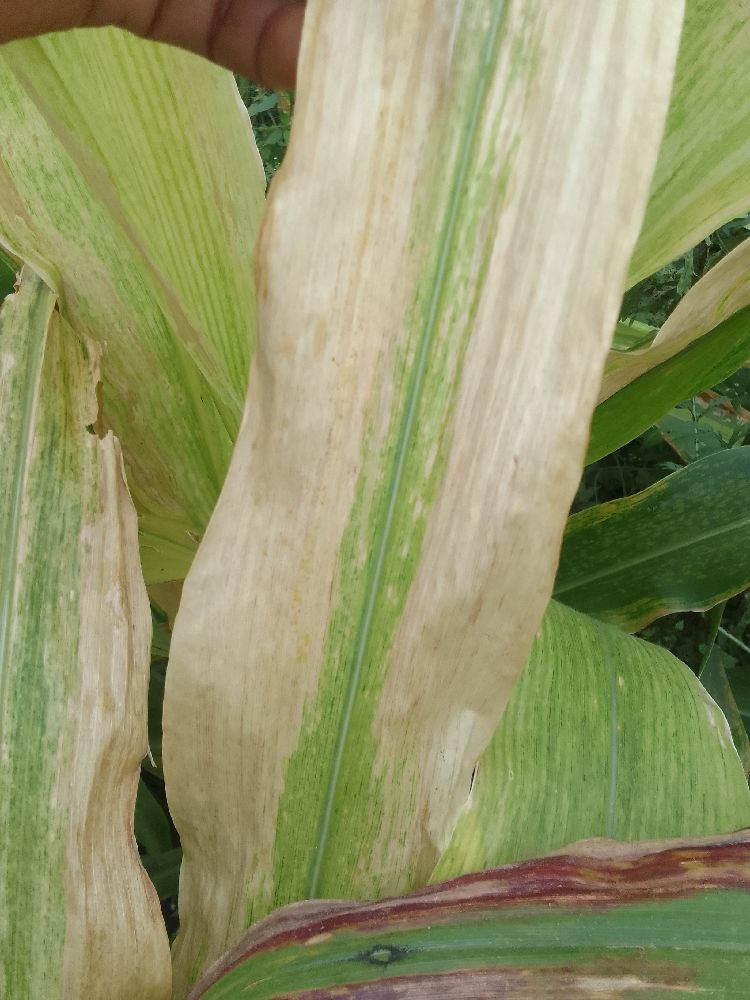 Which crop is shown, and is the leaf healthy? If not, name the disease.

maize, maize lethal necrosis
